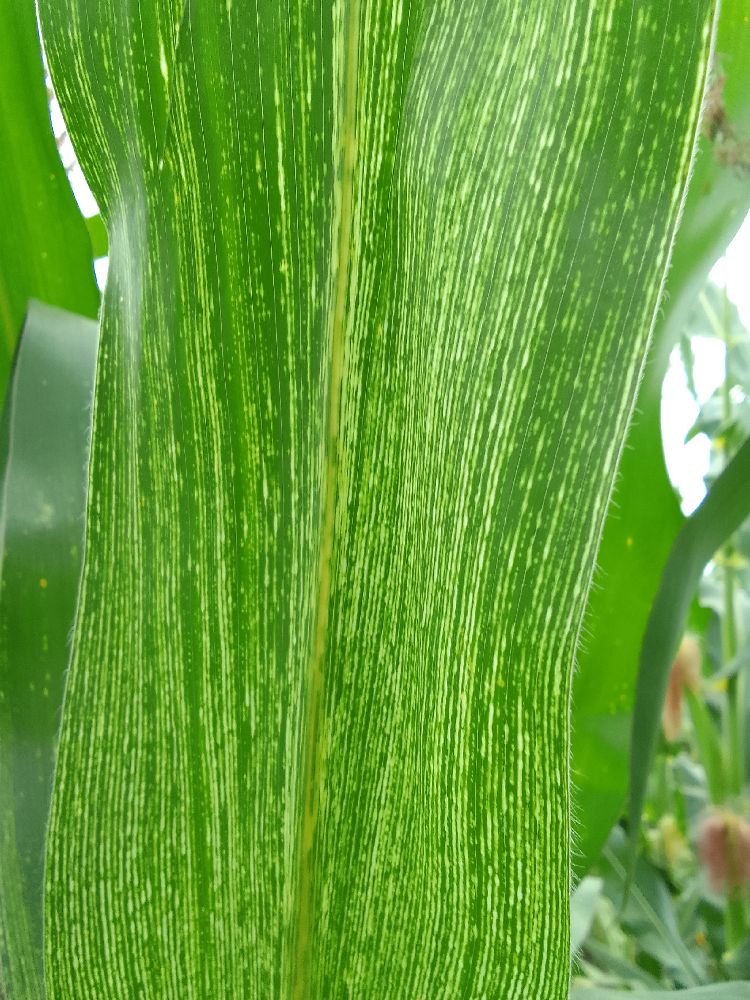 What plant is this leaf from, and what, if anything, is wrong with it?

maize, maize streak virus
